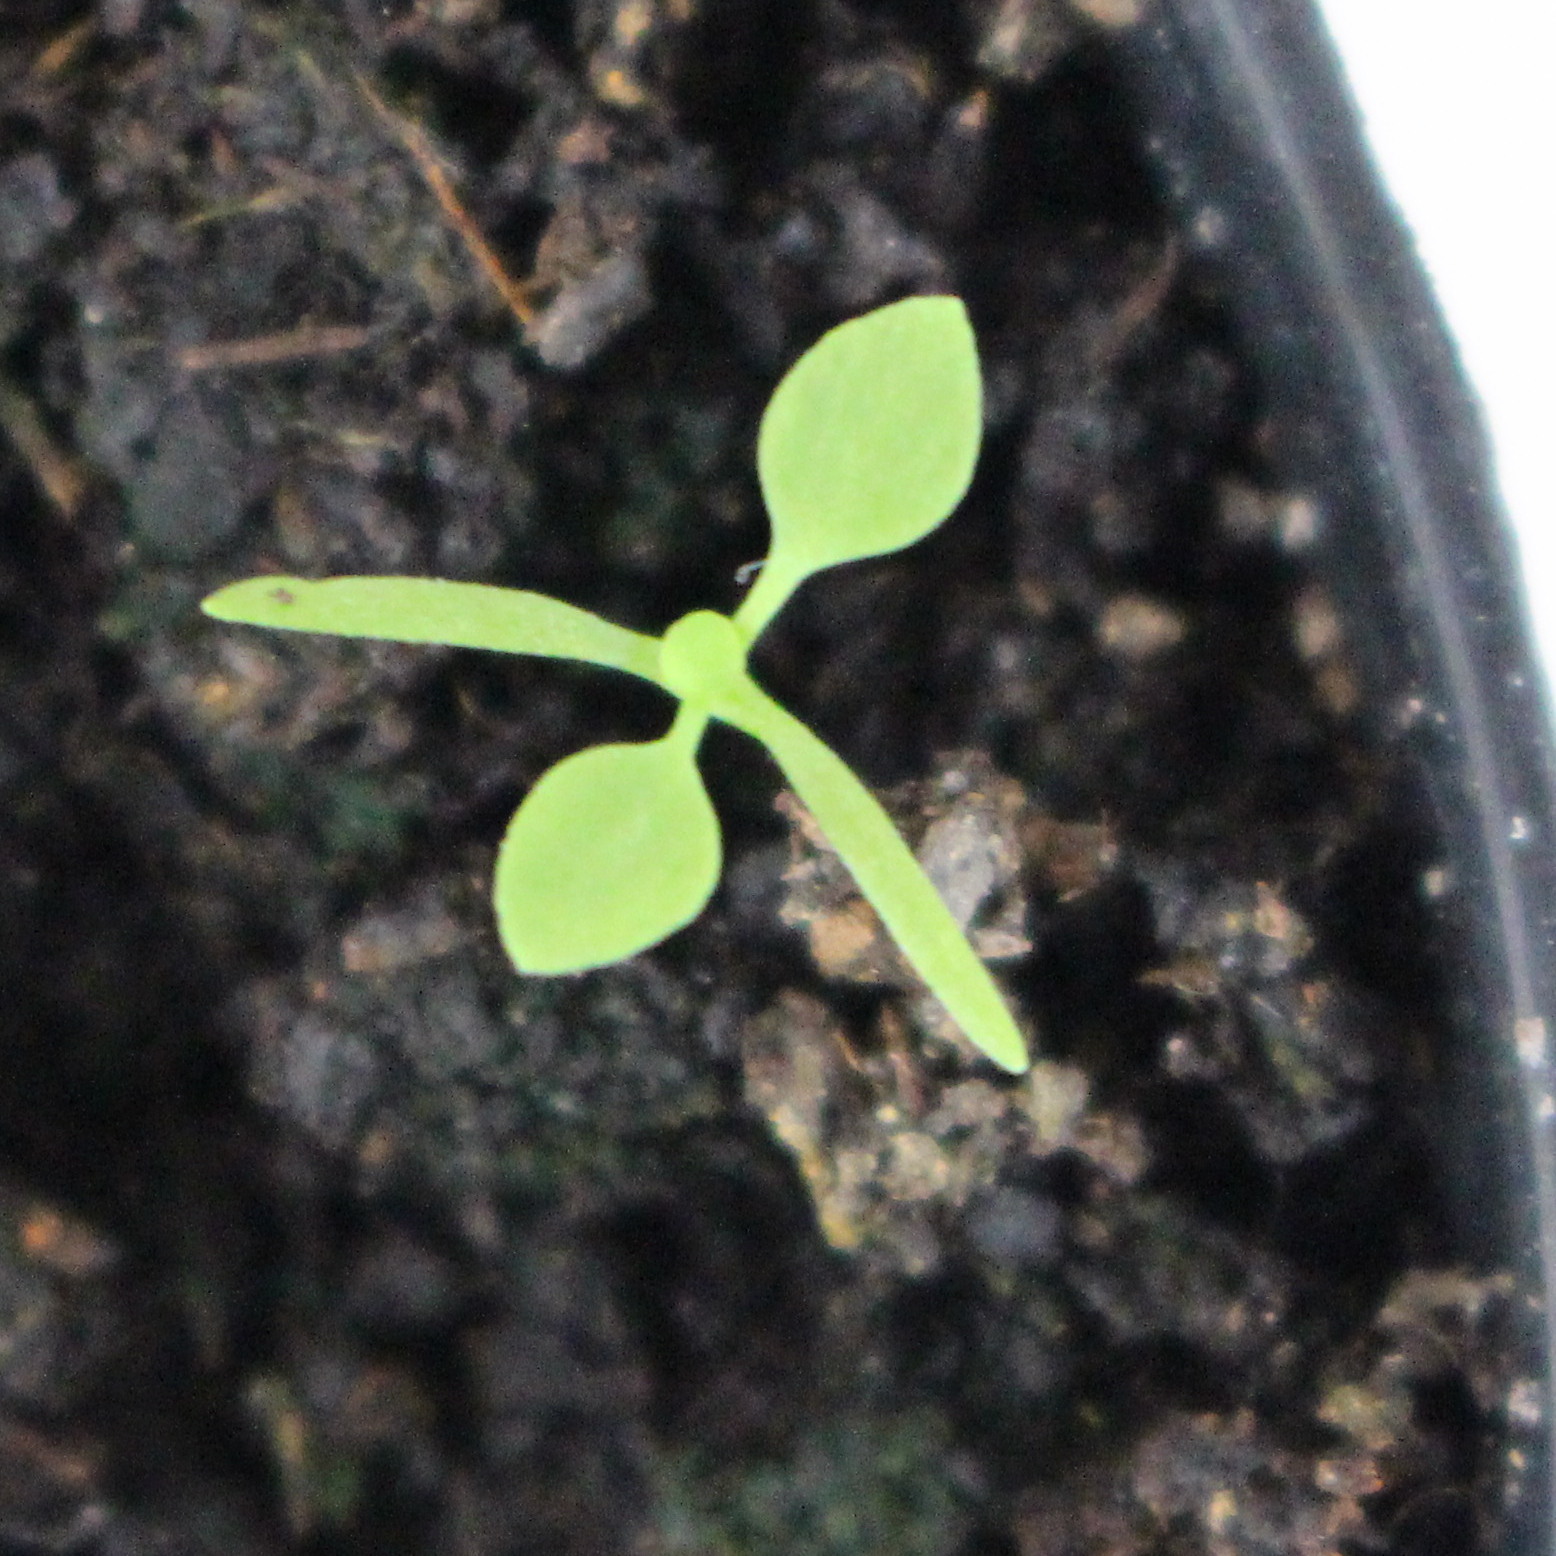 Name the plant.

Papaver rhoeas
